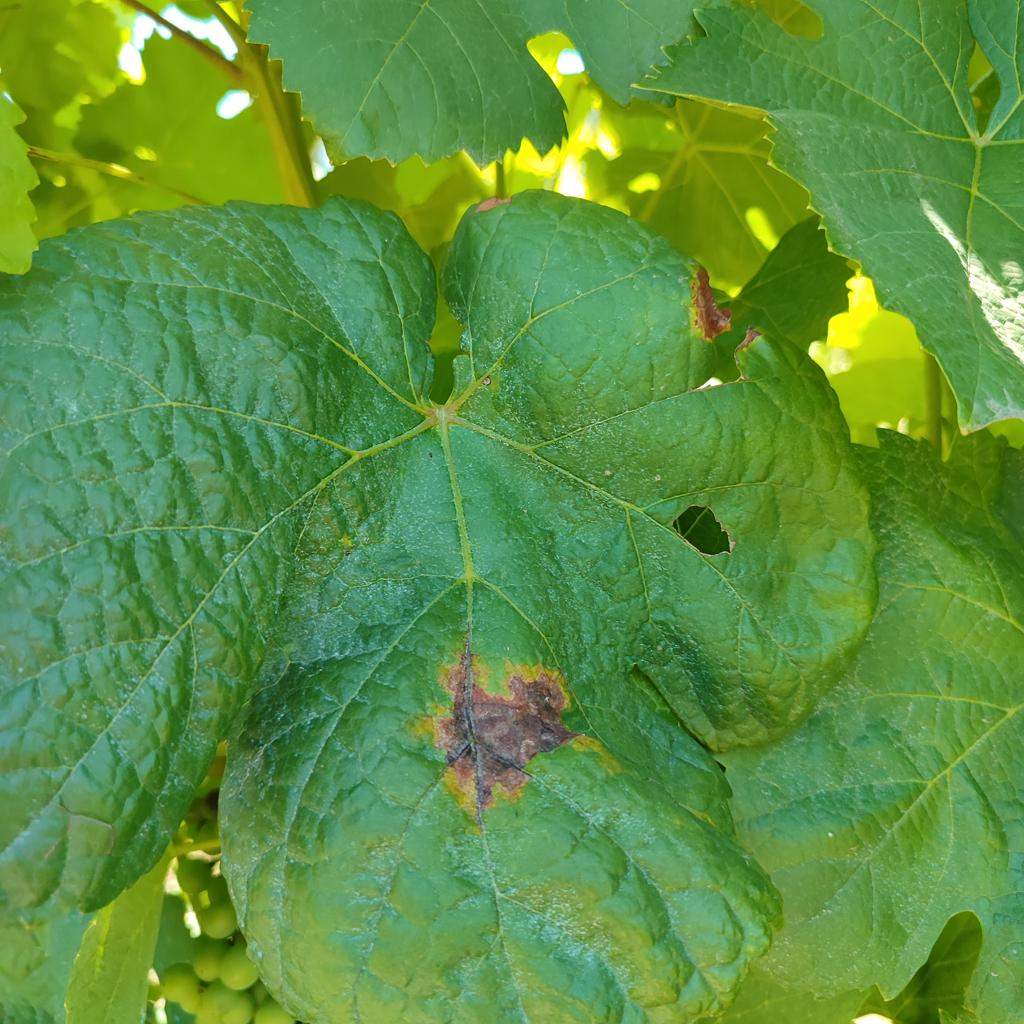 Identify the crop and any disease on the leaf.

grapevine, downy mildew
